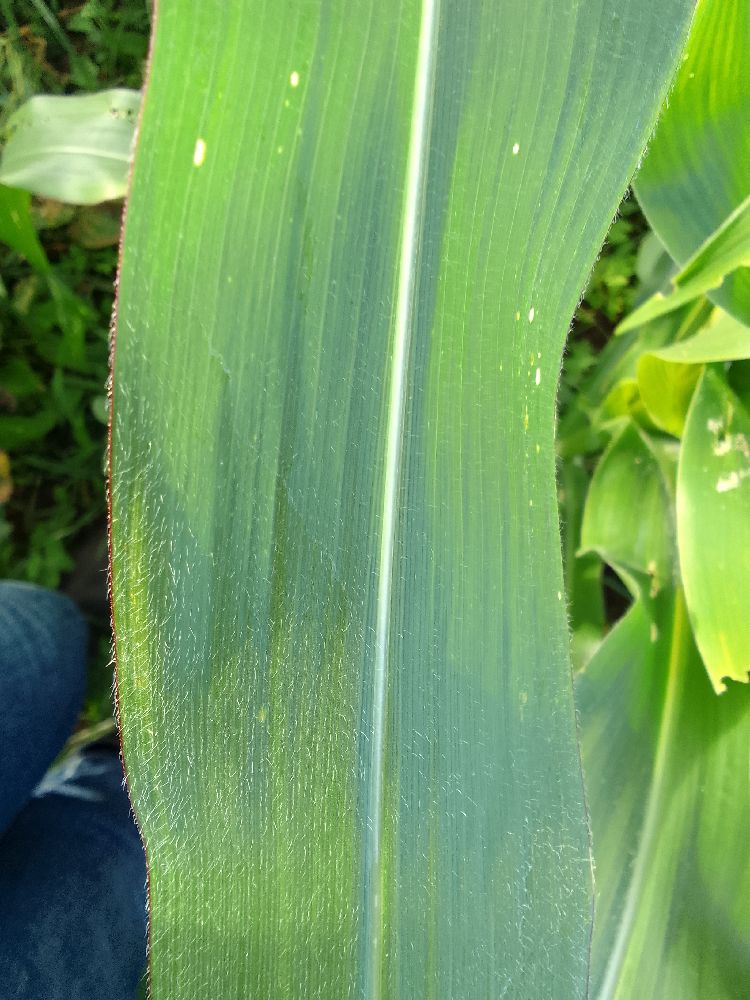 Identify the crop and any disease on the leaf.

maize, healthy
